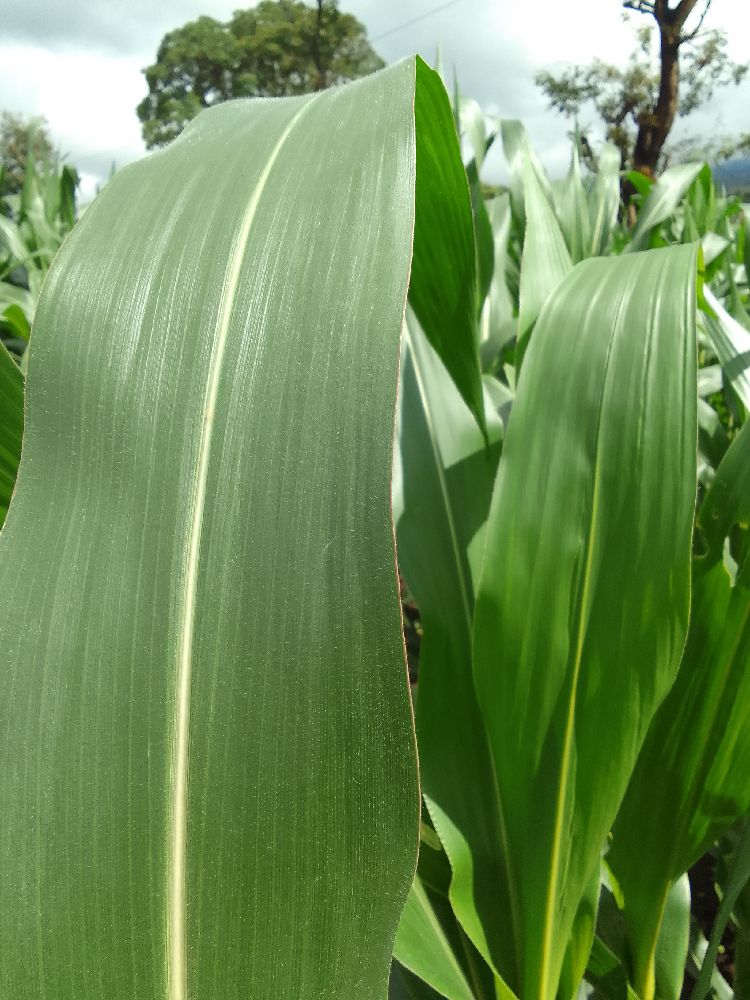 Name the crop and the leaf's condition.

maize, healthy
